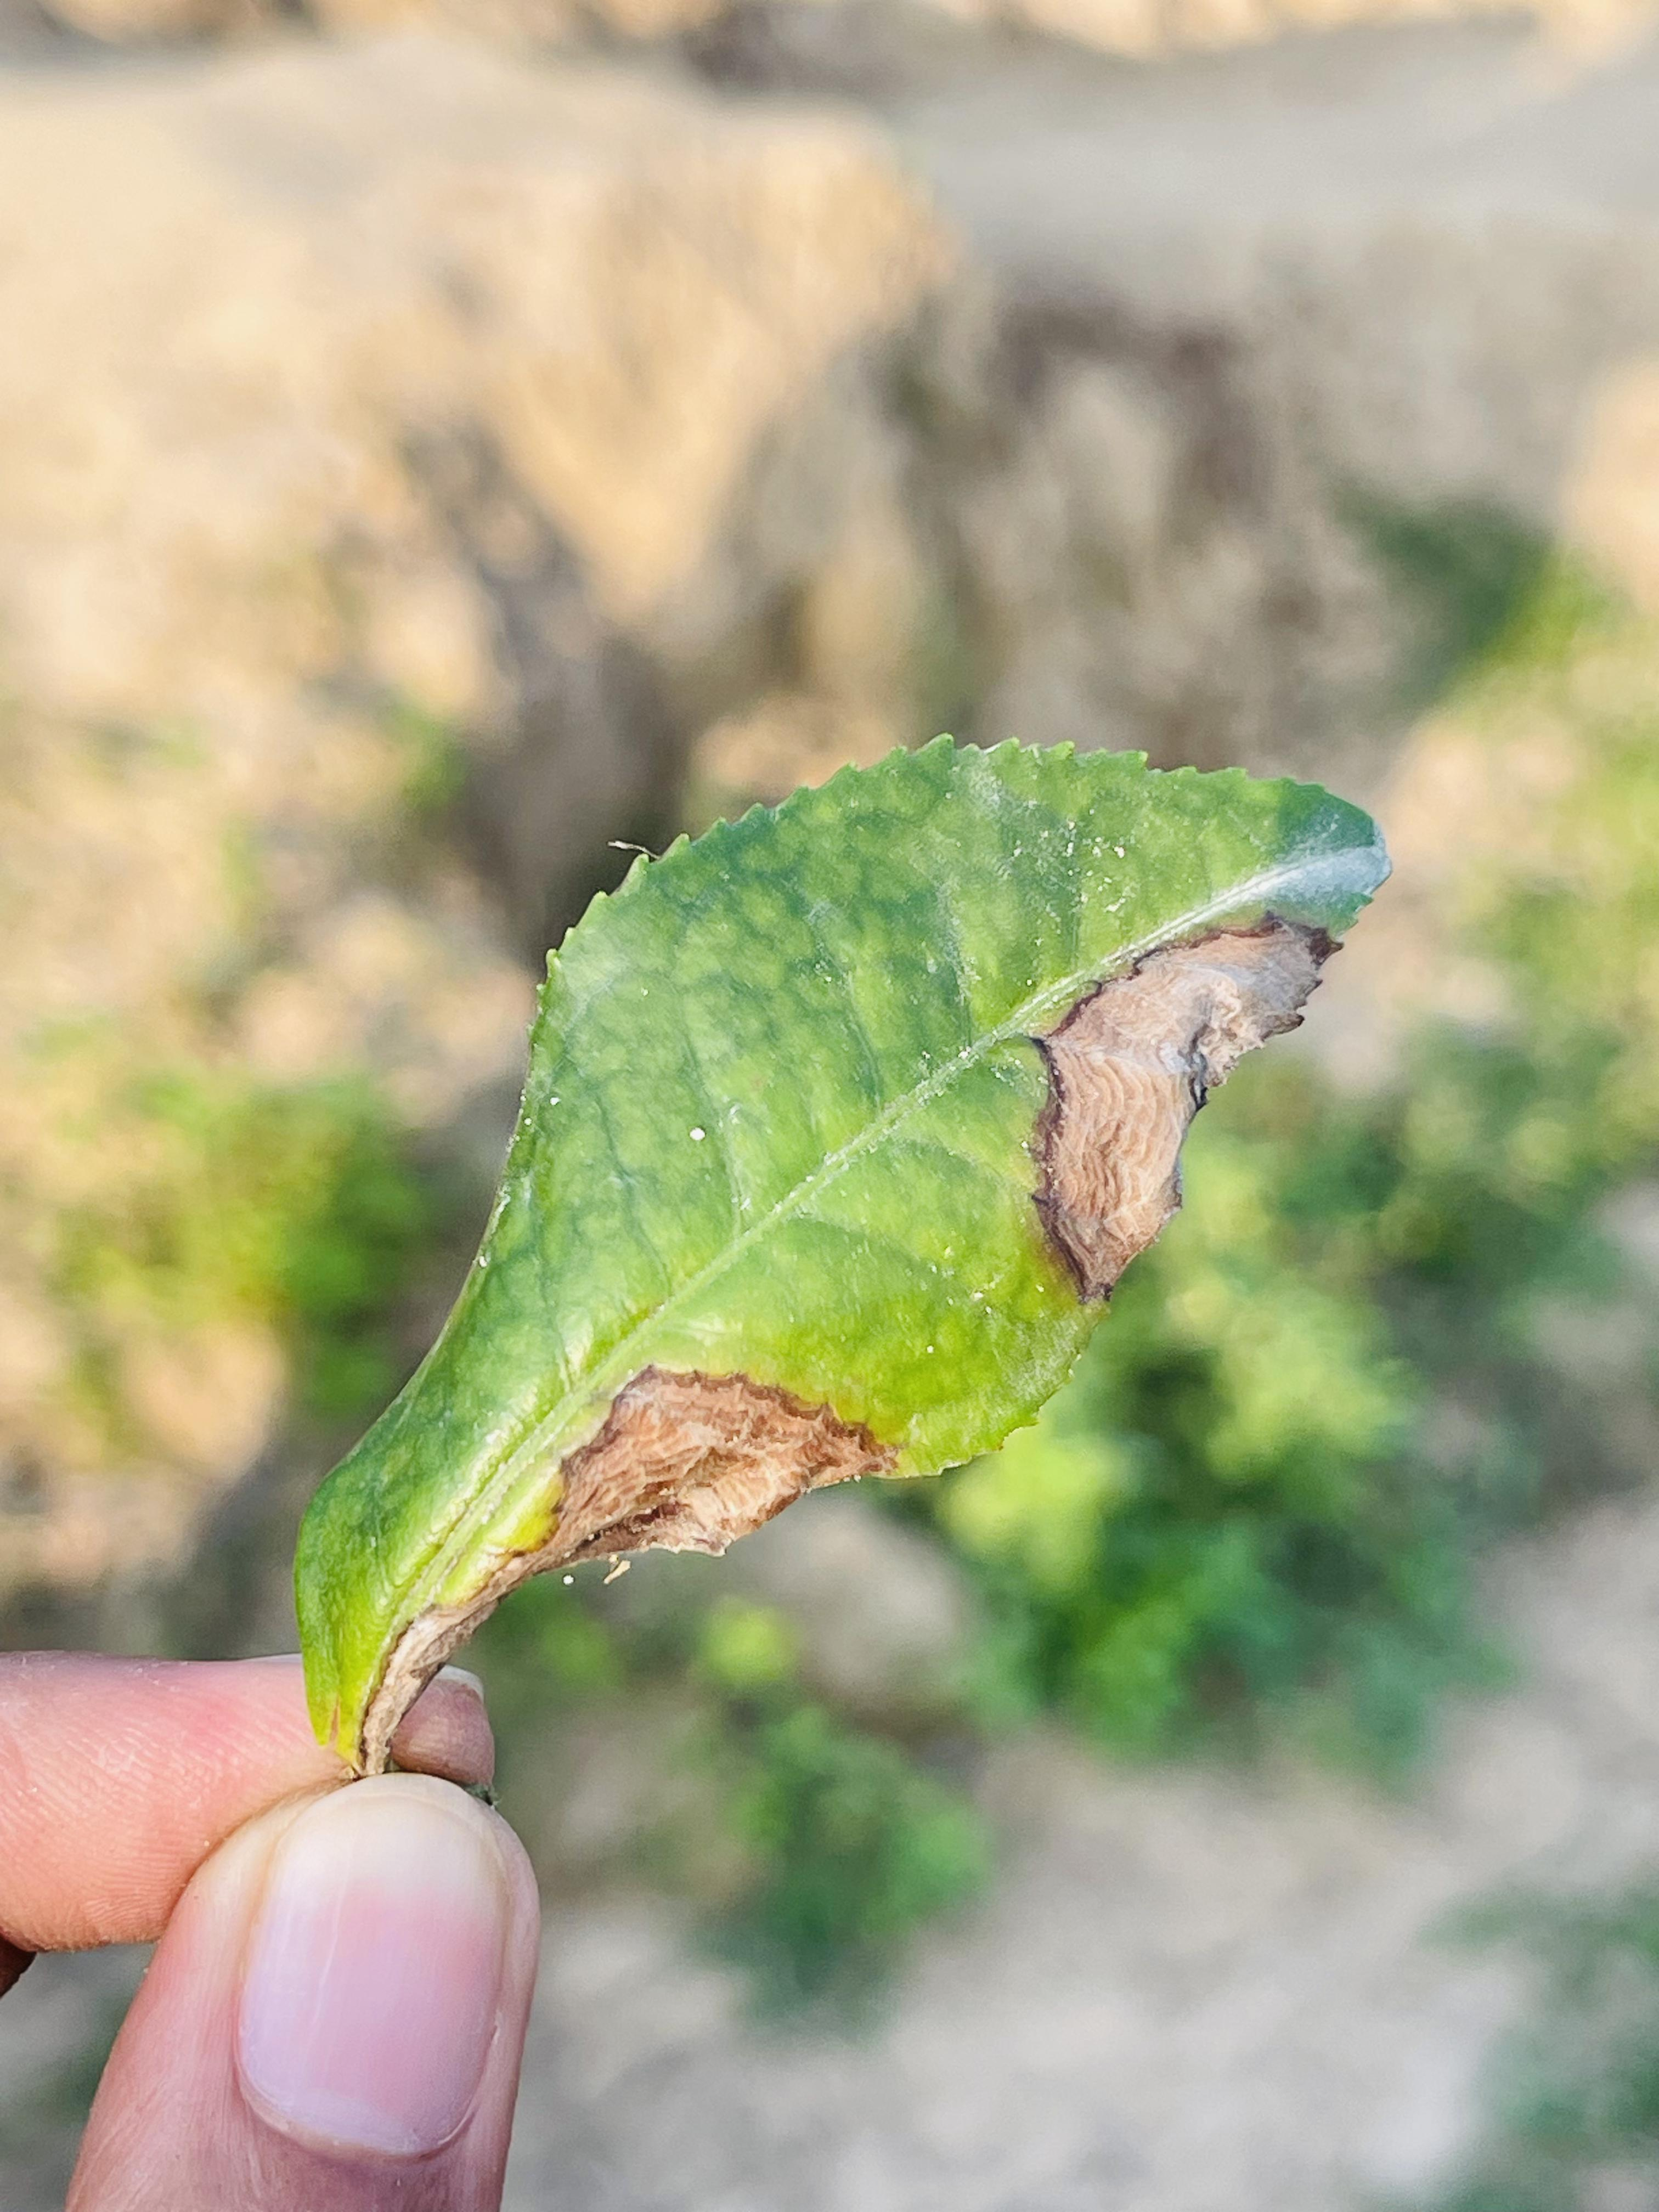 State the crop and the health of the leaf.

tea, blight
